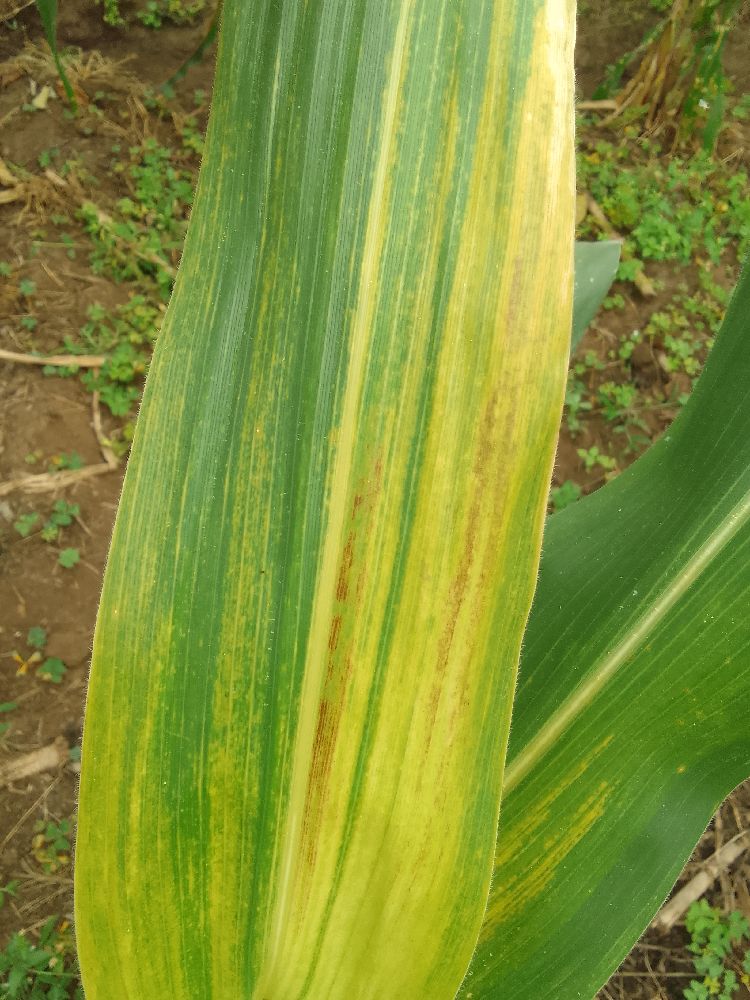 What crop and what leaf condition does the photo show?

maize, maize lethal necrosis
